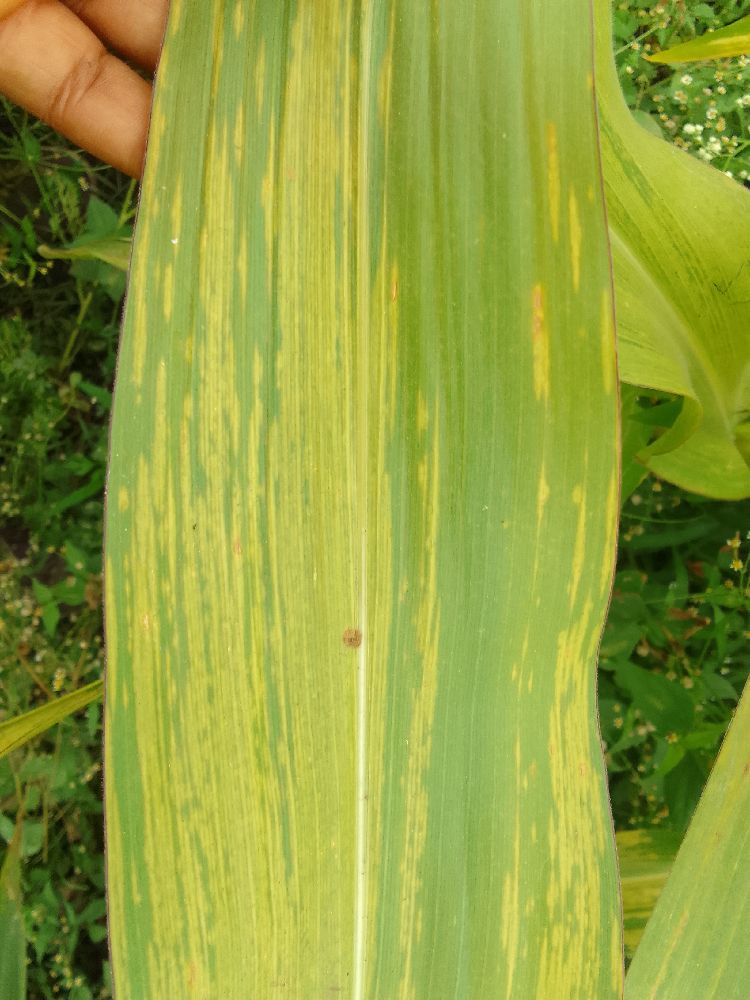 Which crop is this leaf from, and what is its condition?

maize, maize lethal necrosis
